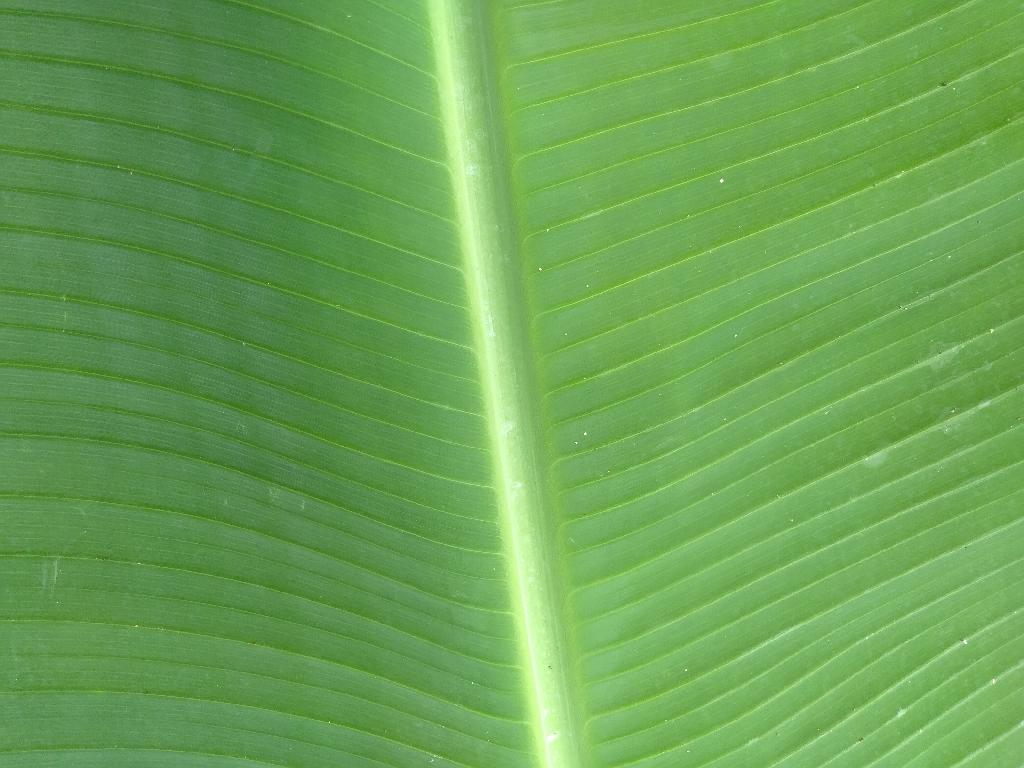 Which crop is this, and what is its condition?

banana, healthy
